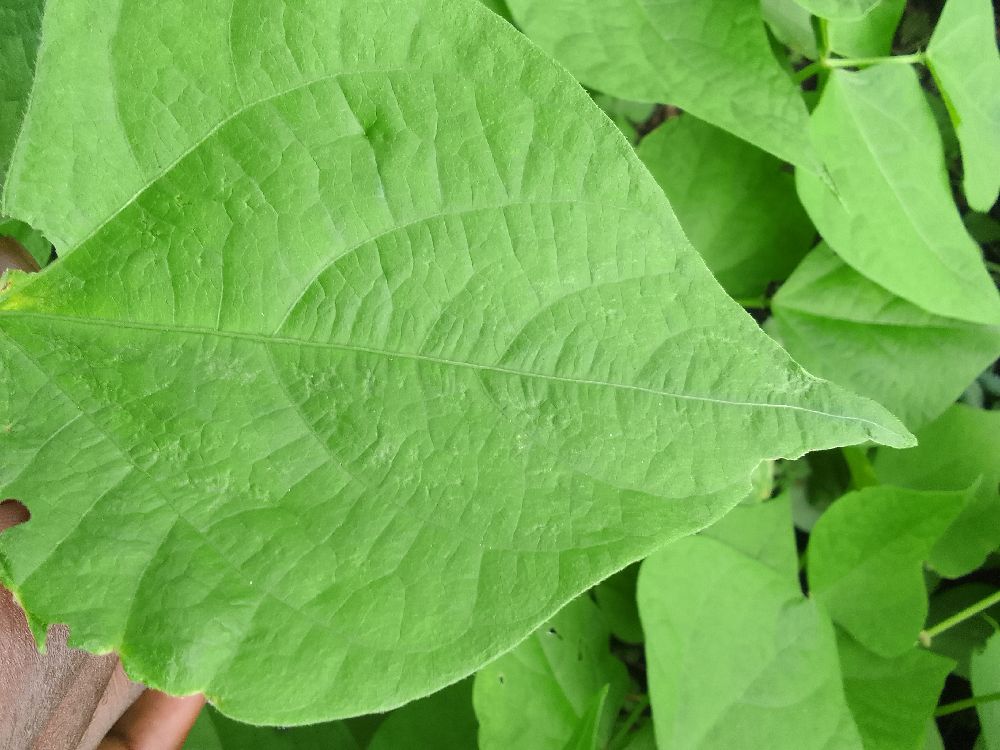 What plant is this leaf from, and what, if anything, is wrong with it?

common bean, healthy
